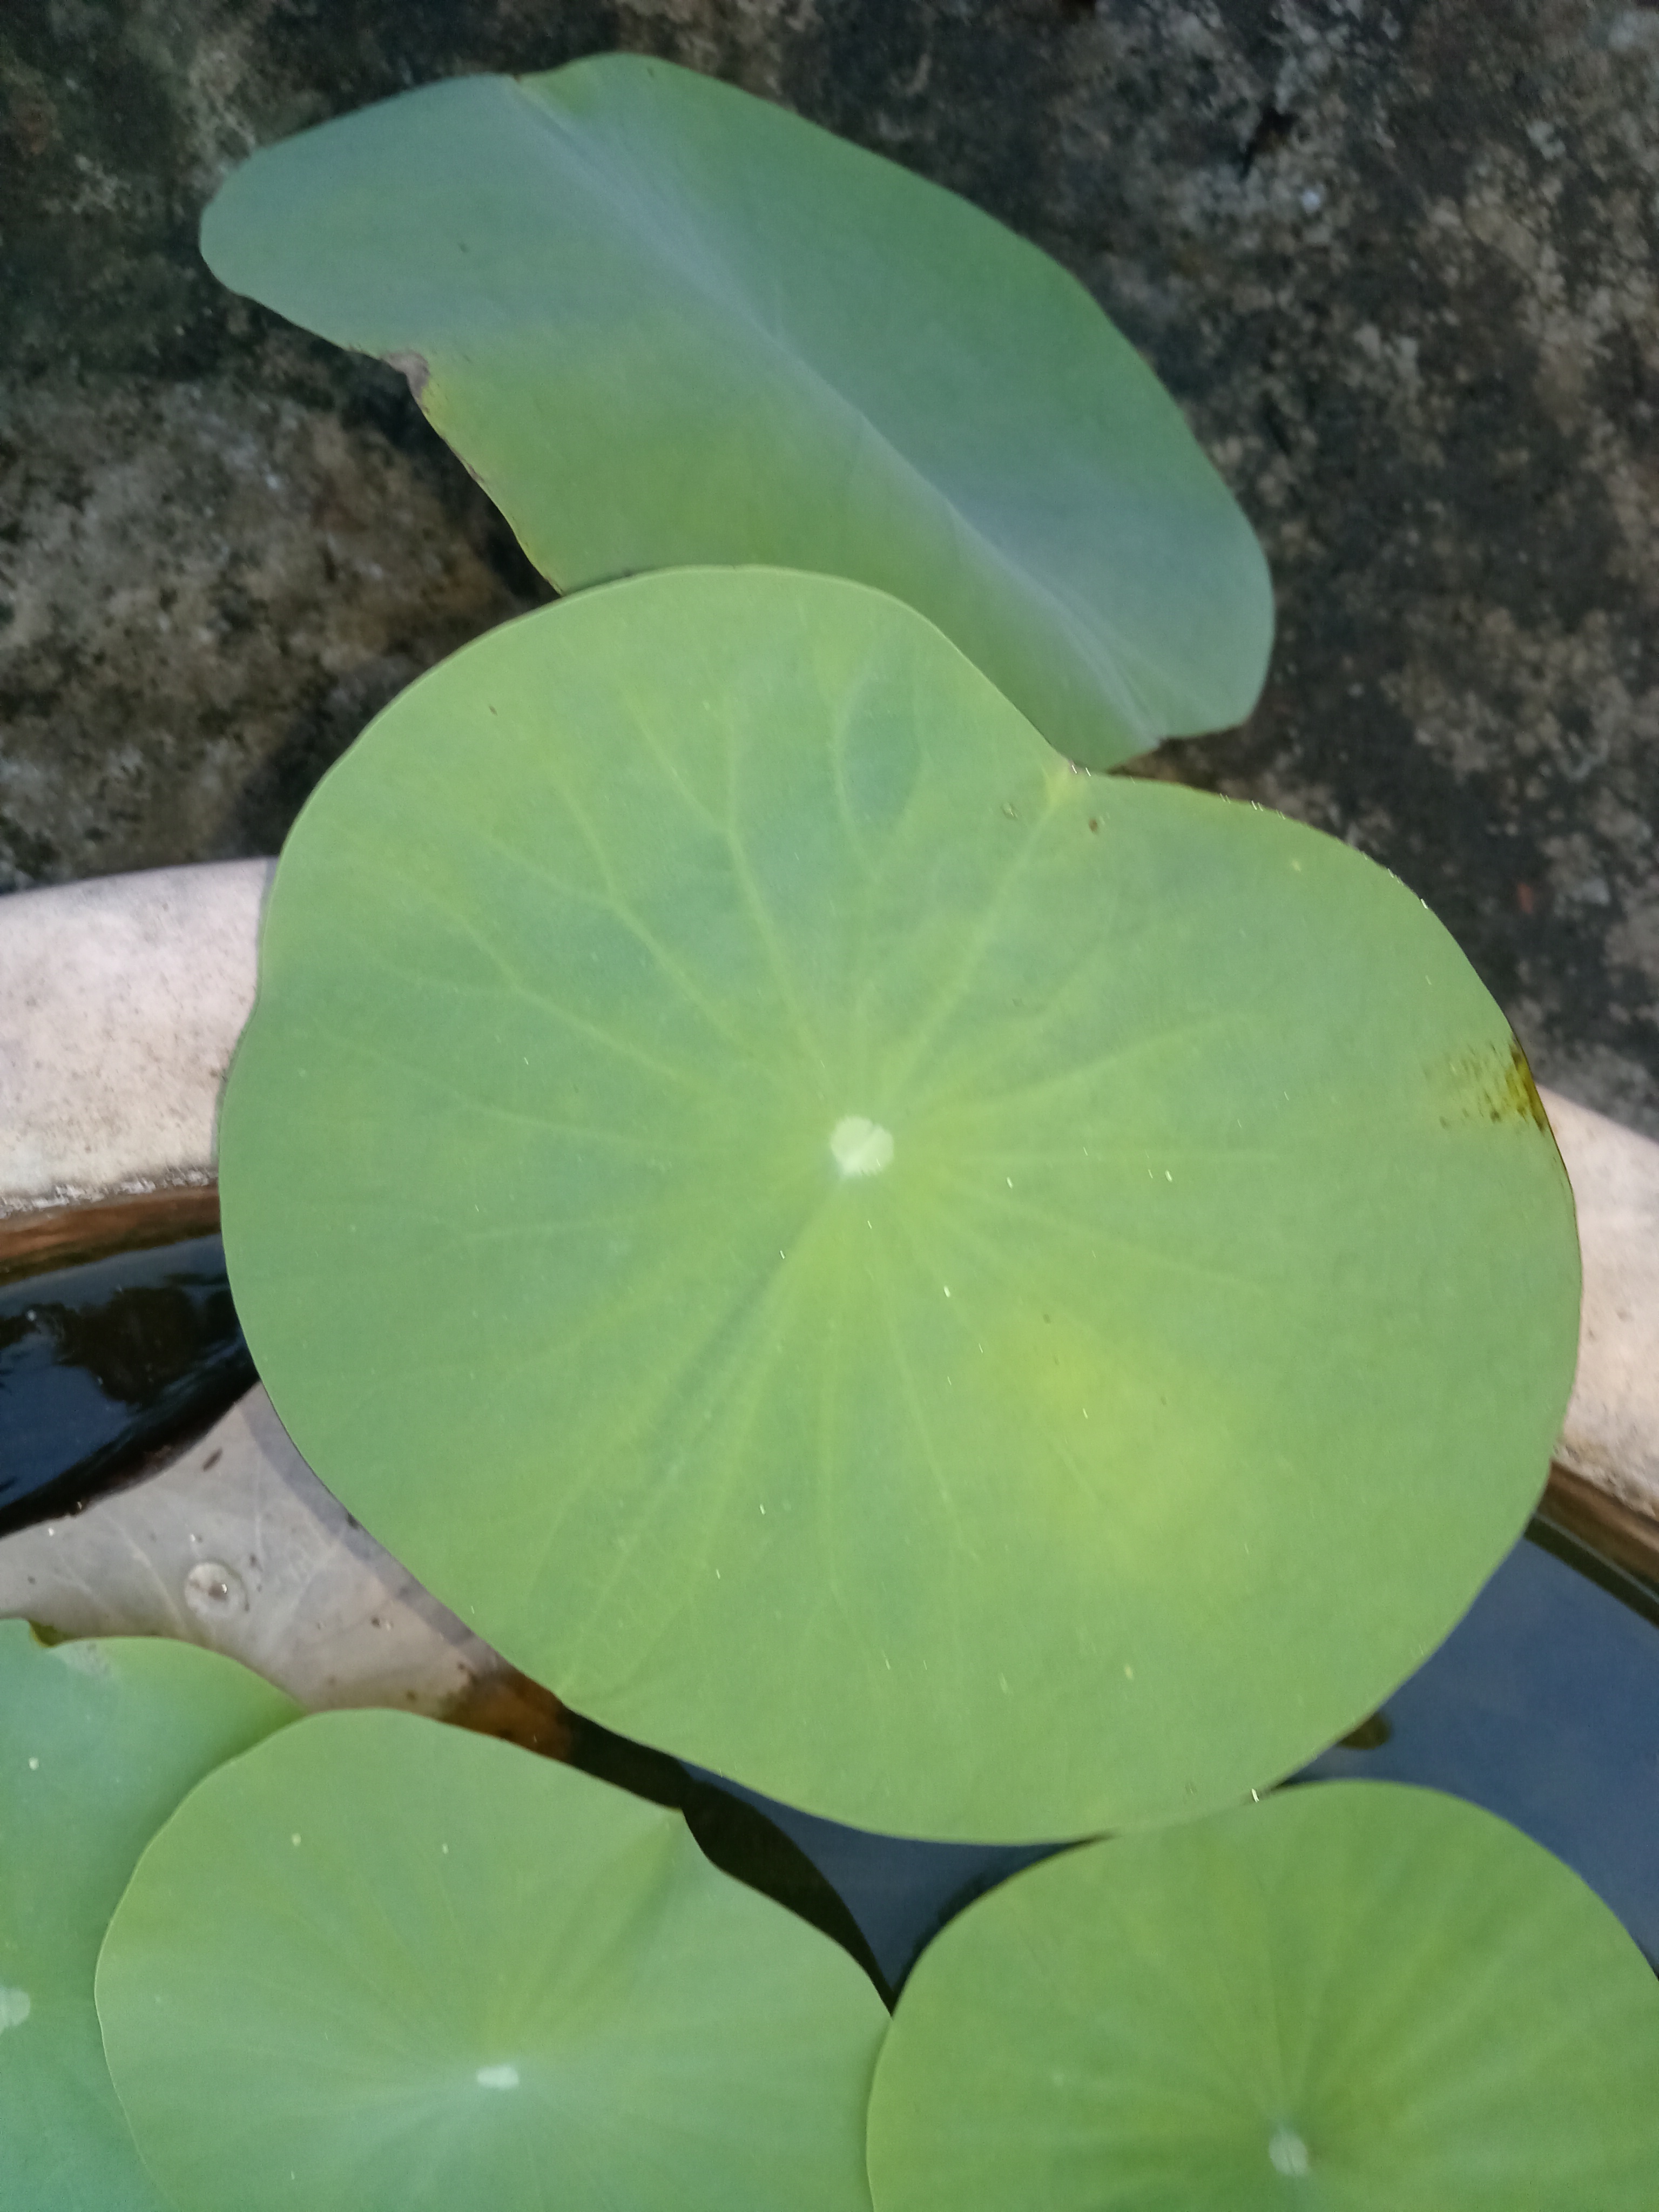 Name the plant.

lotus
